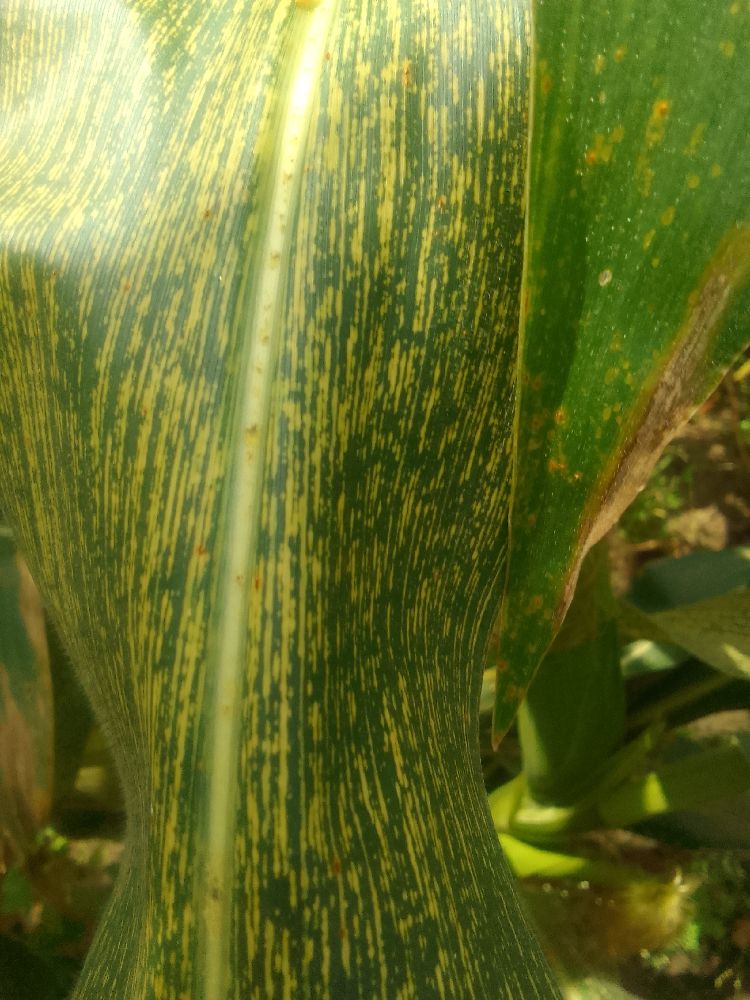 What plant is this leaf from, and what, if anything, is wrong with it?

maize, maize streak virus
